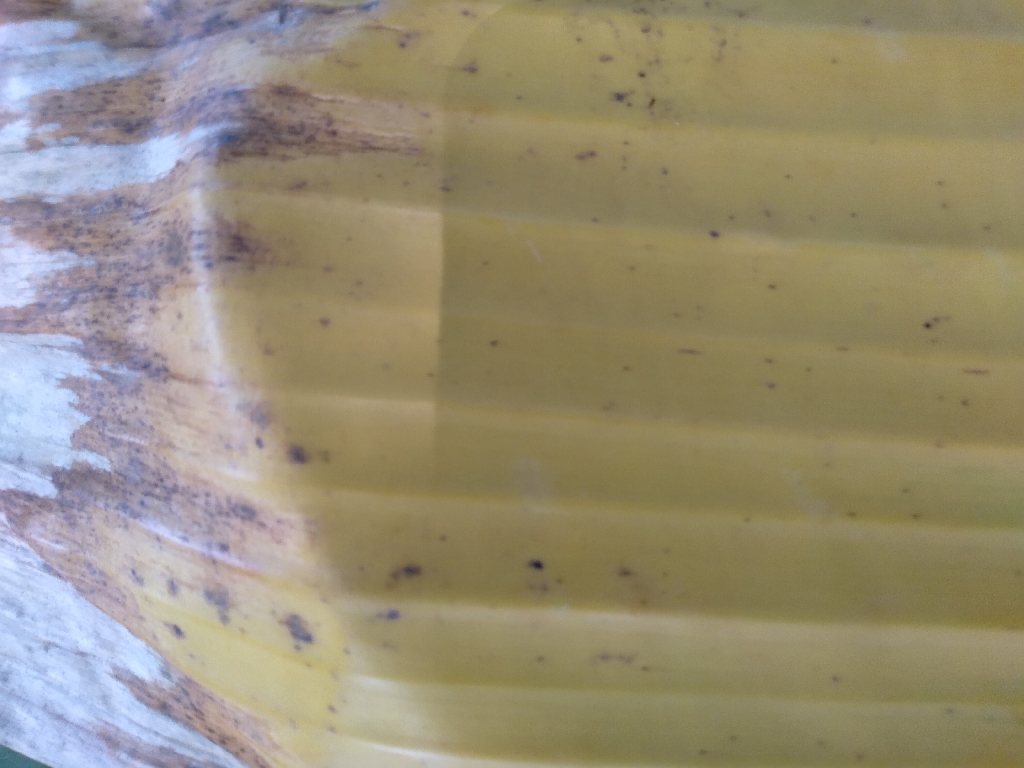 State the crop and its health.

banana, fusarium wilt race 1
